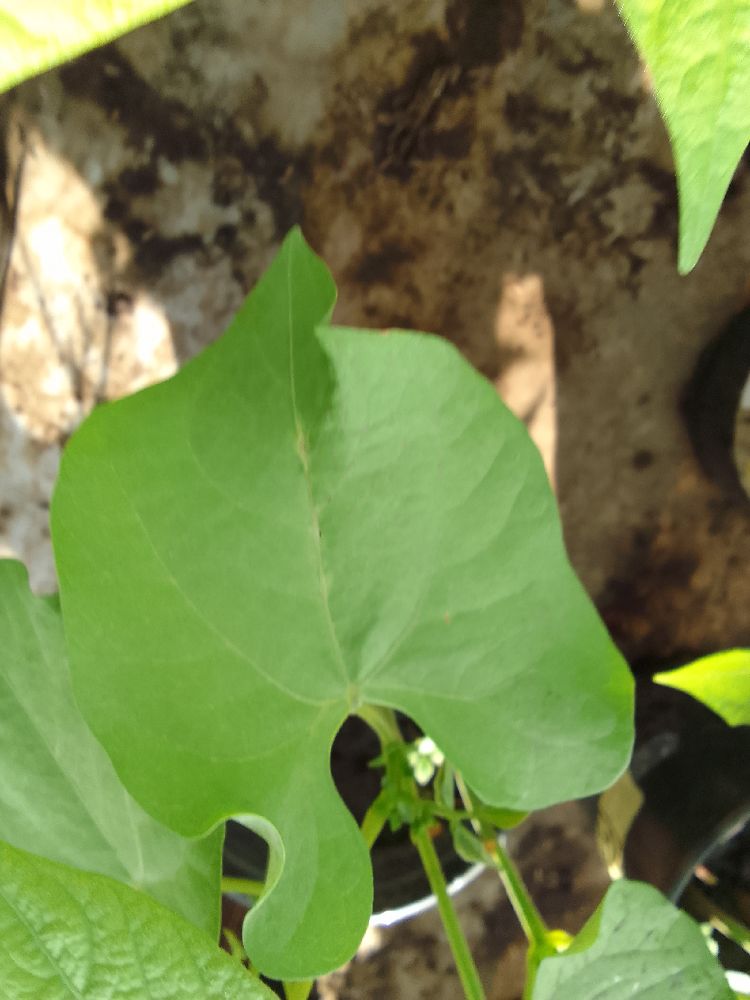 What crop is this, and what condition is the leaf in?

common bean, healthy
